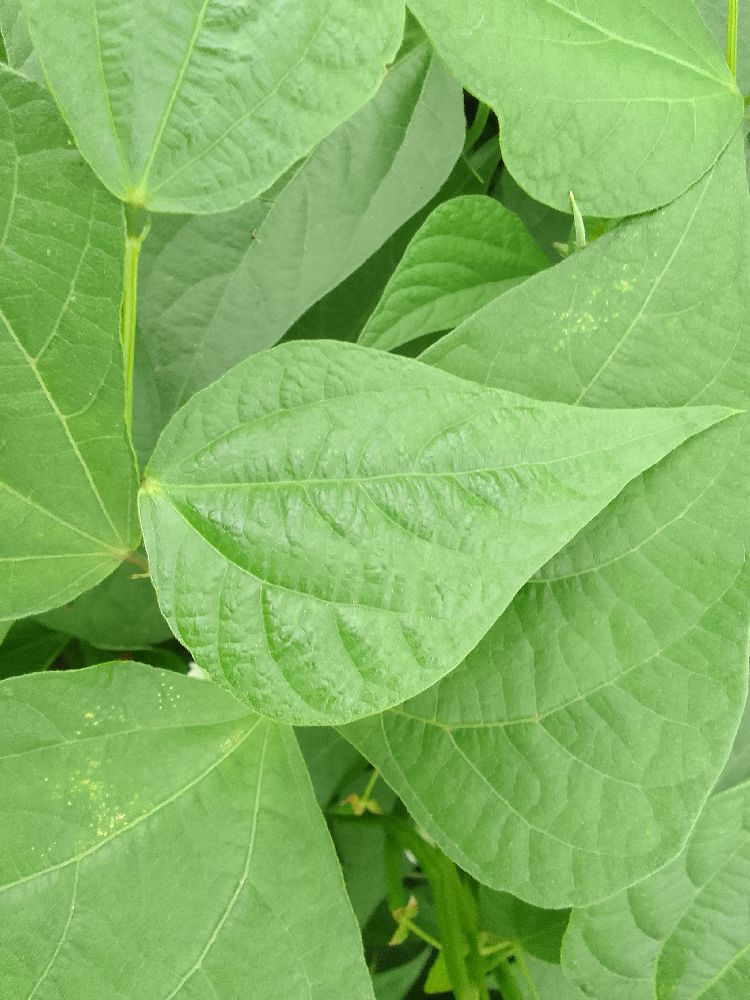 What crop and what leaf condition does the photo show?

common bean, healthy
